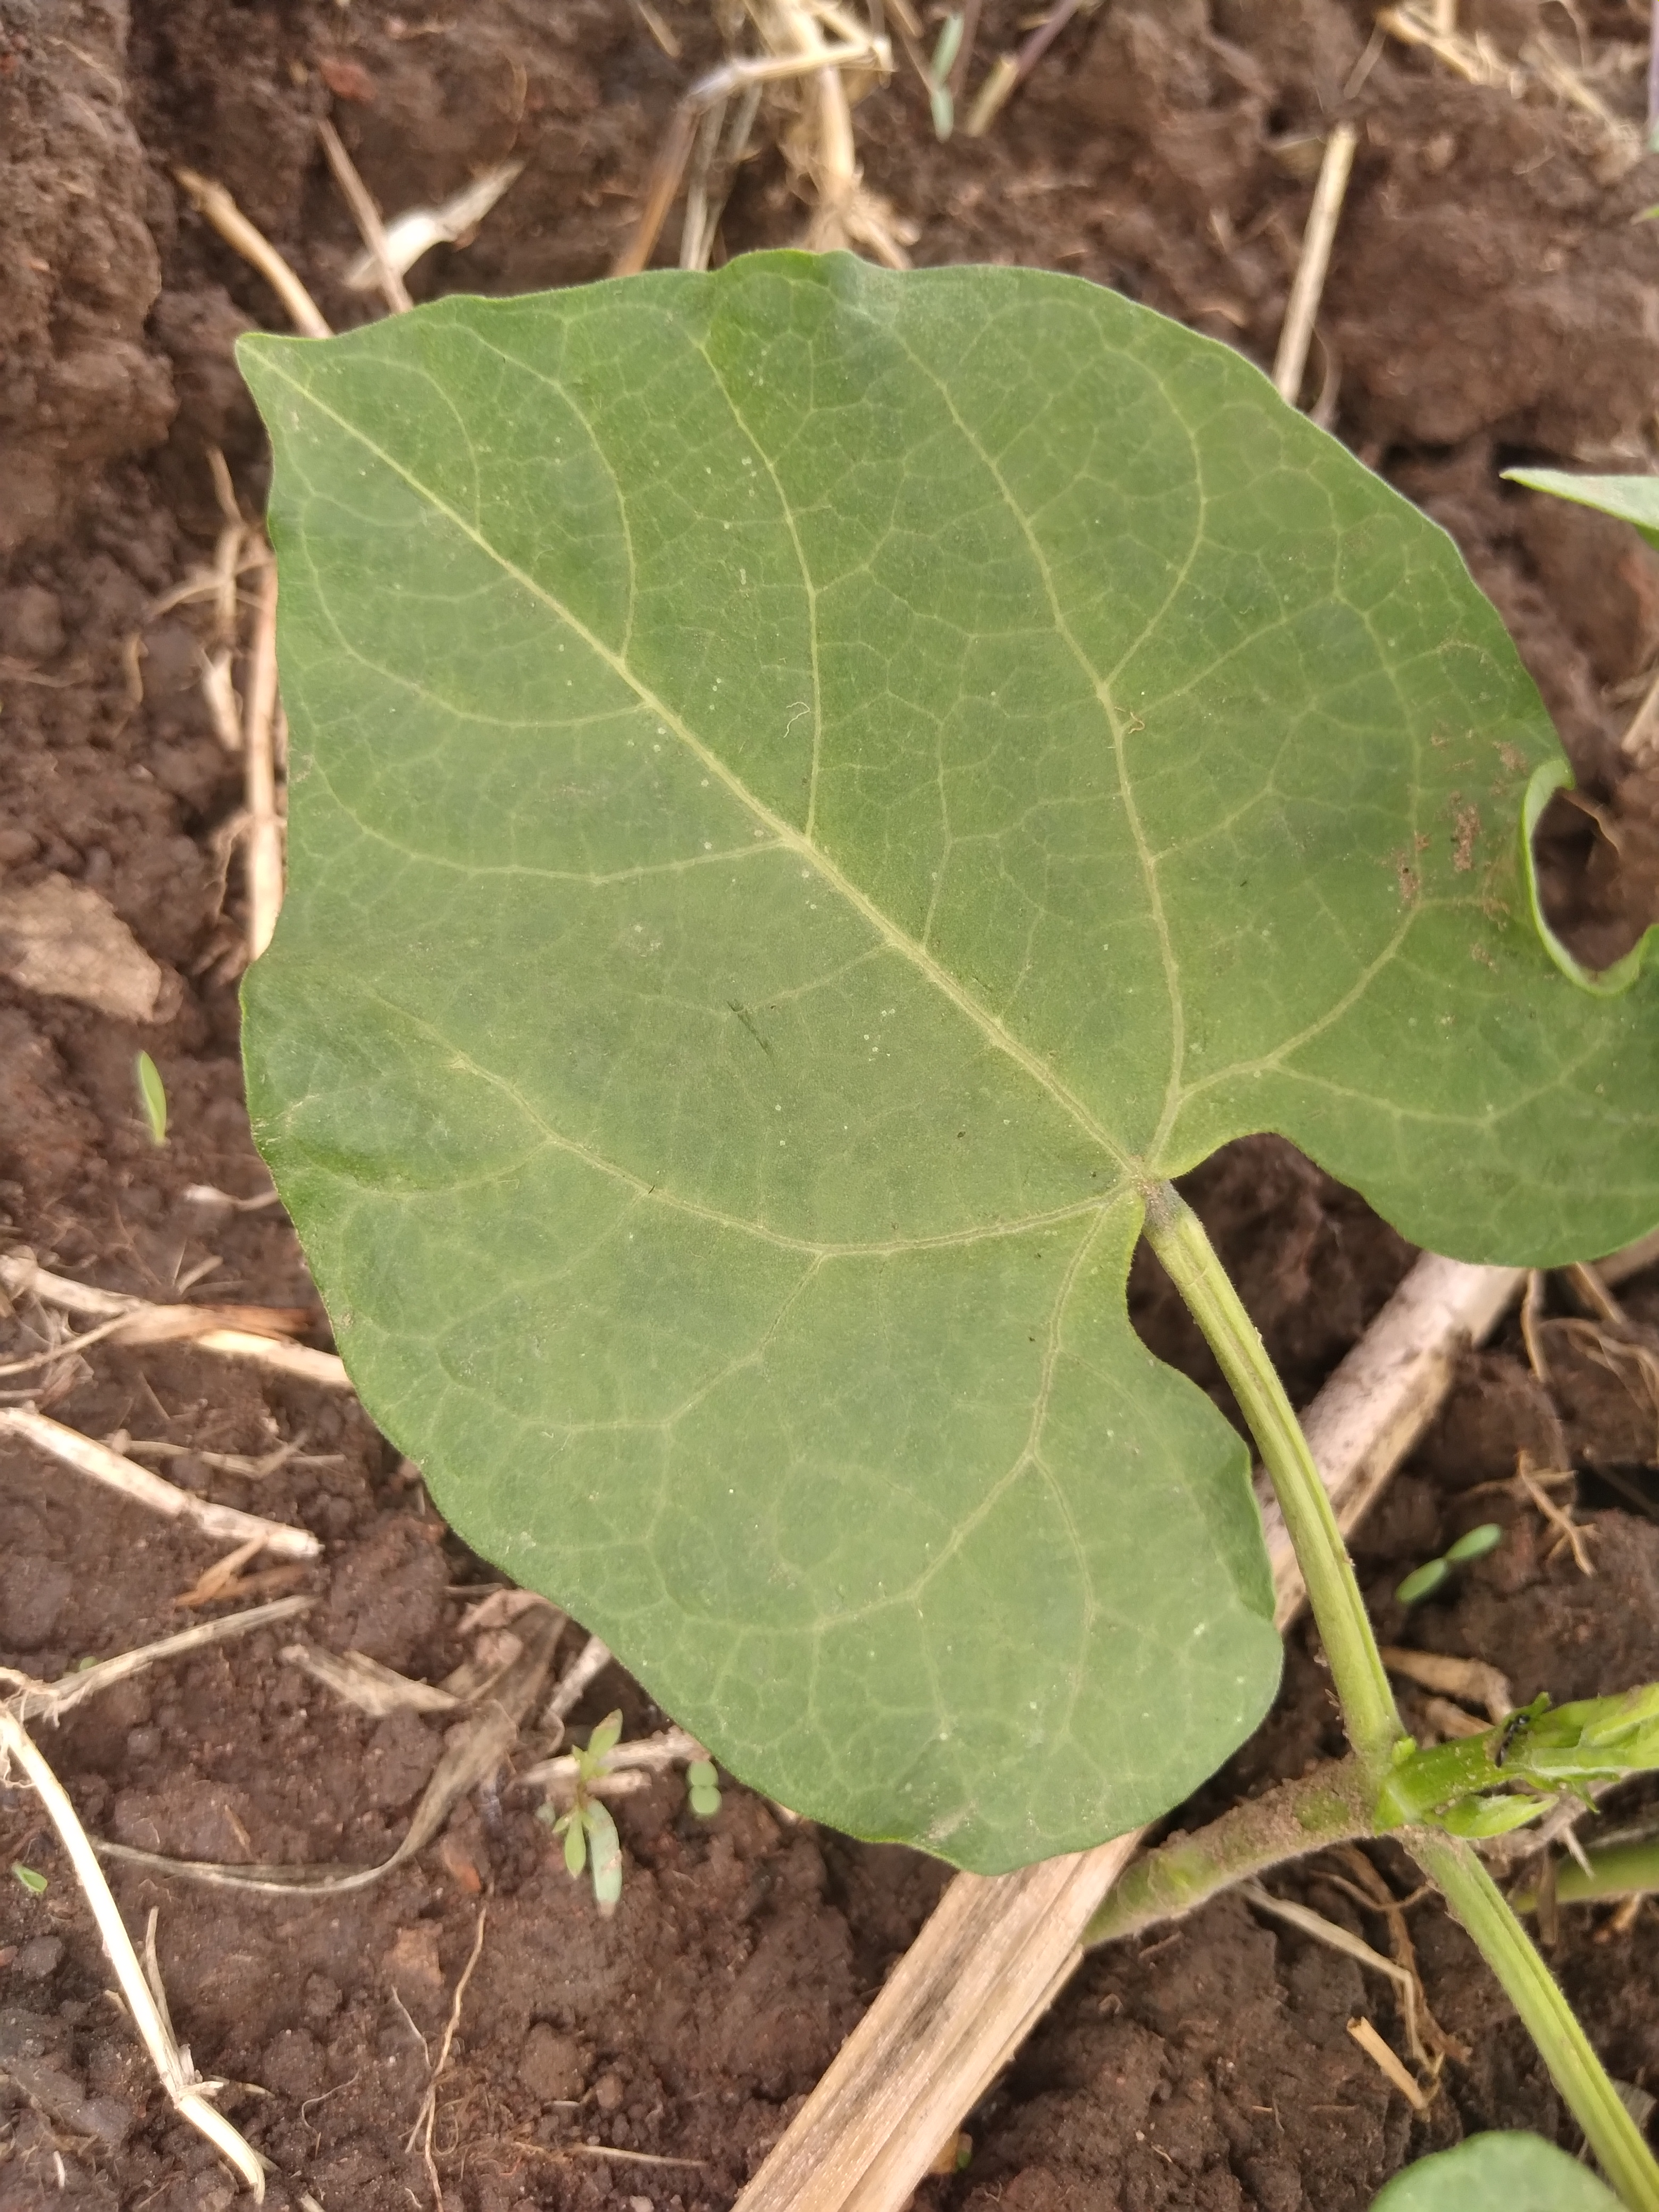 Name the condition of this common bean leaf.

healthy
